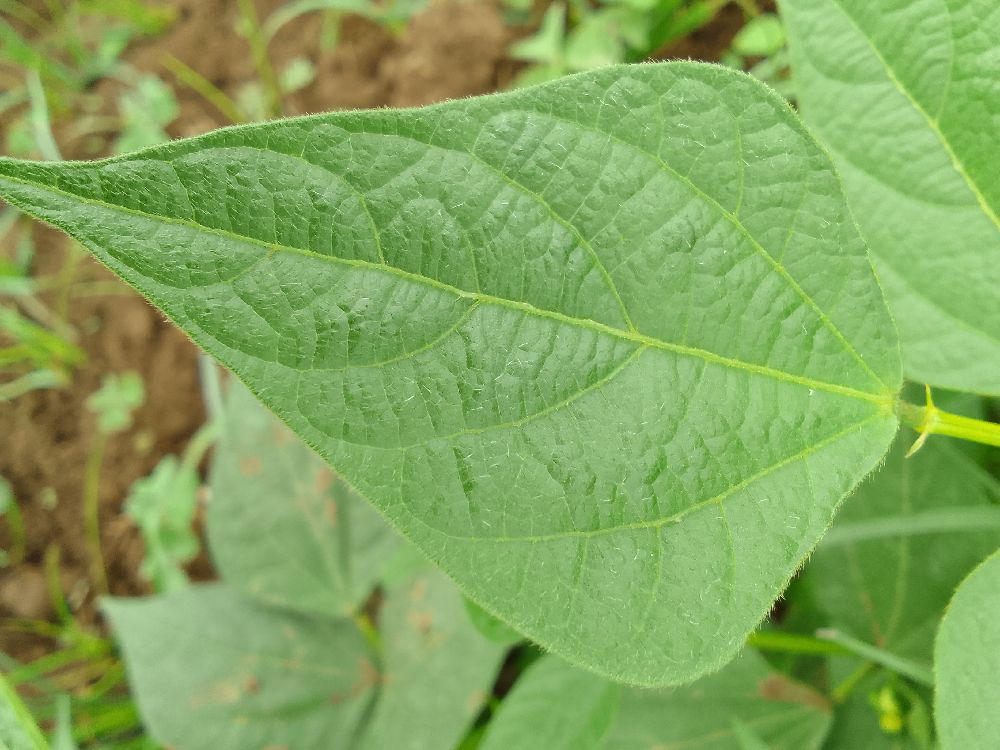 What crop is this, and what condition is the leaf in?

common bean, healthy
